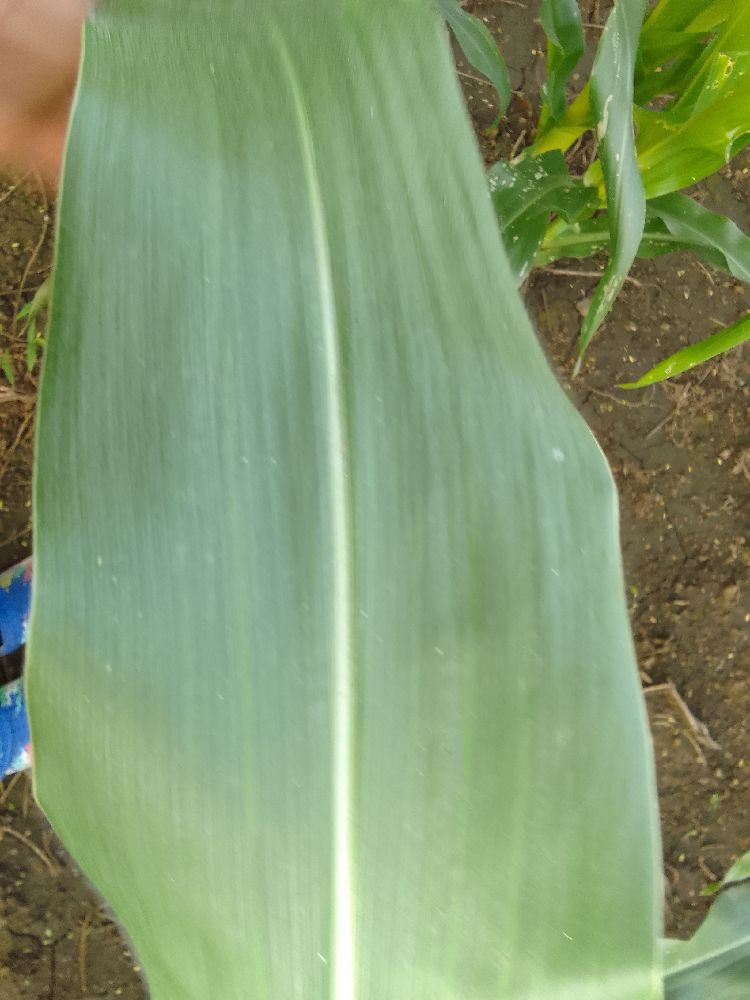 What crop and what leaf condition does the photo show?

maize, healthy
